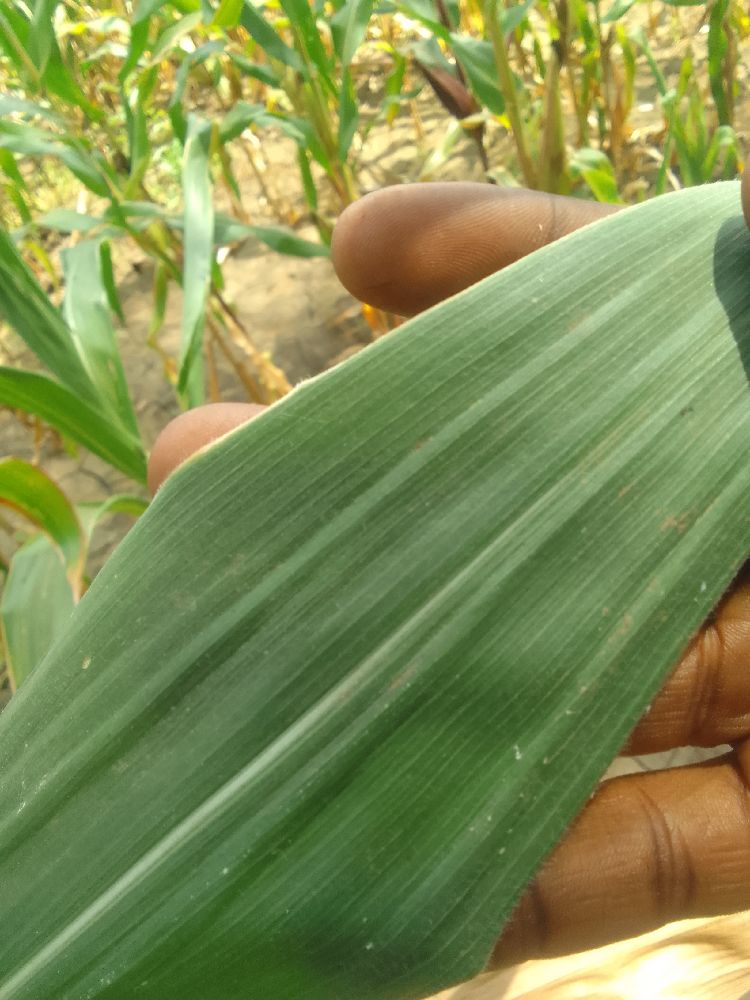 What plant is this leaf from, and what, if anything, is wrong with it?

maize, healthy
